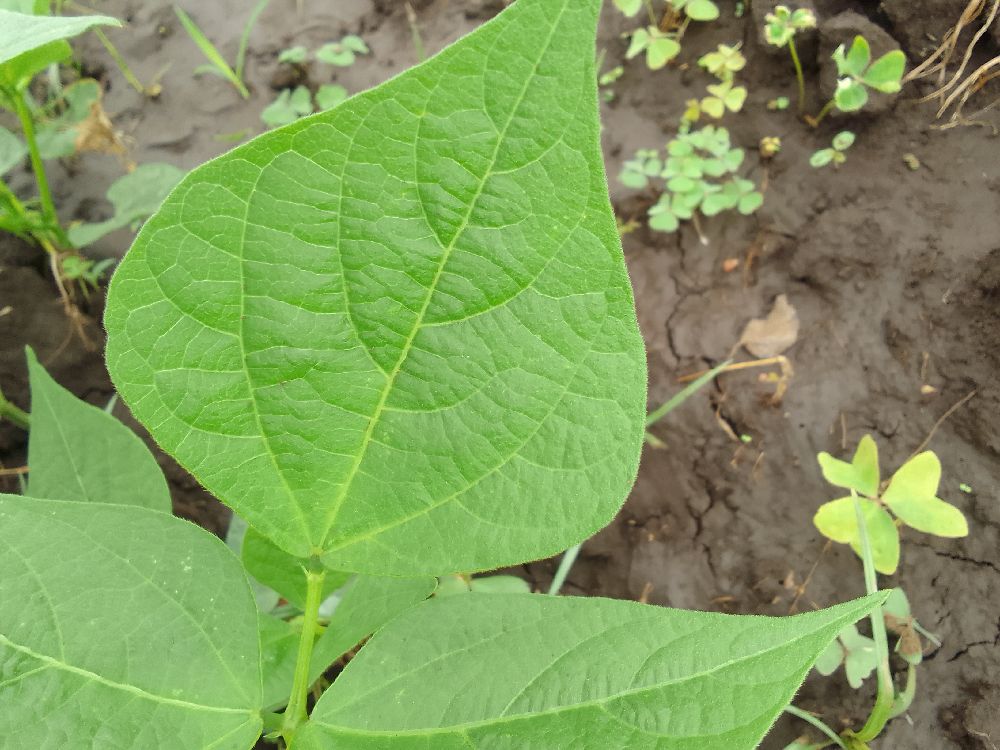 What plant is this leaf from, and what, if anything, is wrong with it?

common bean, healthy
